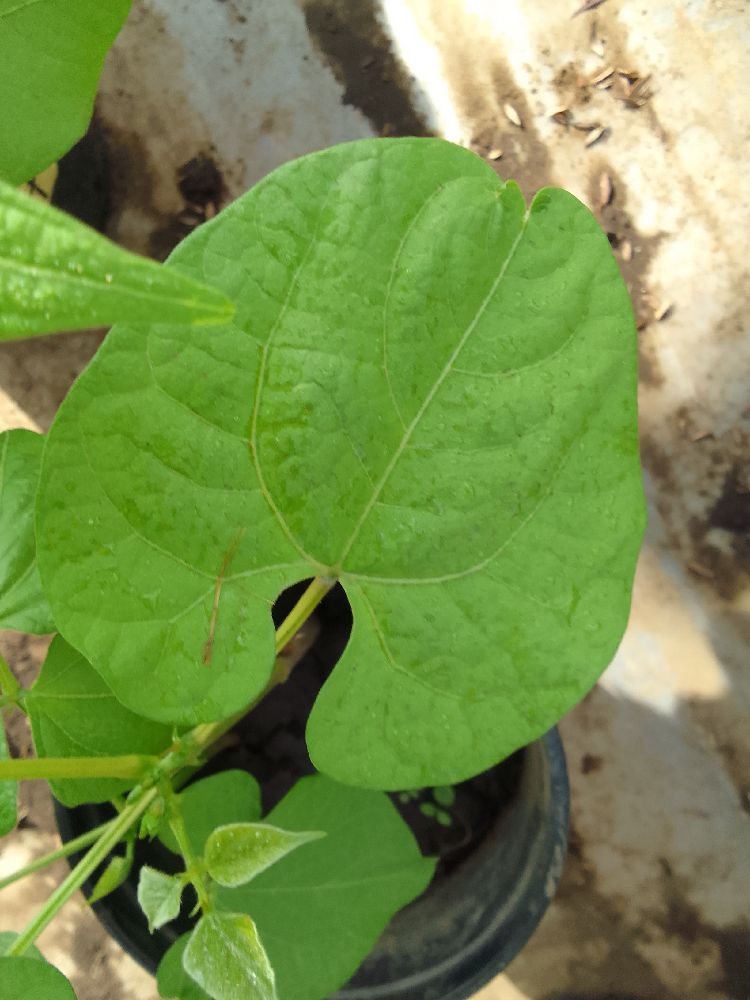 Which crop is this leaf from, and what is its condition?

common bean, healthy
